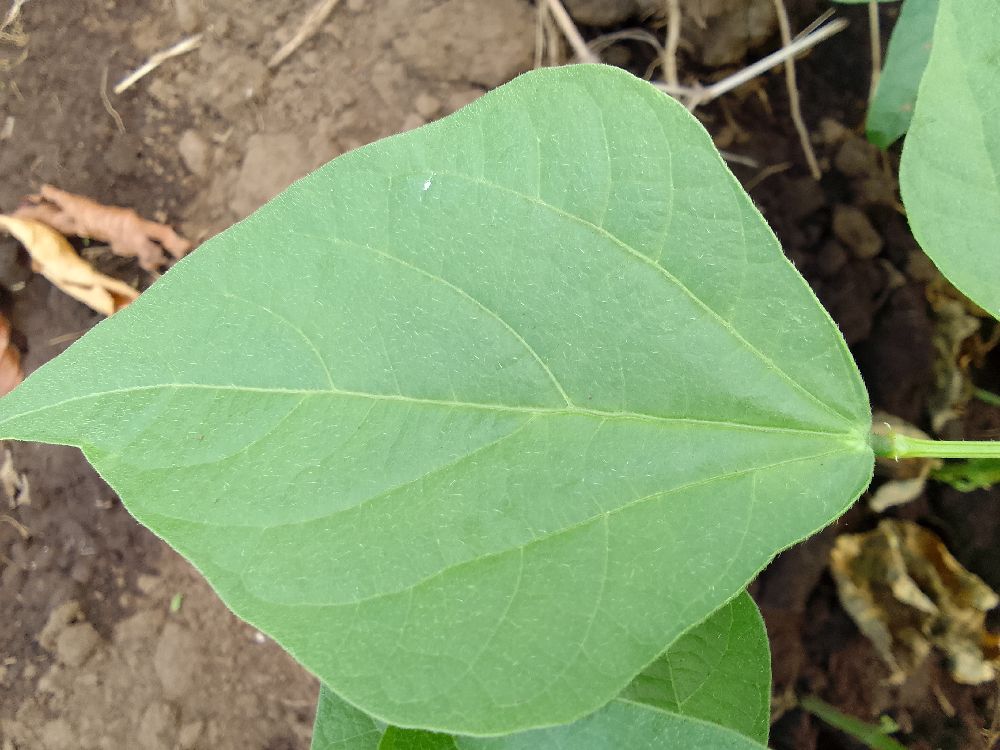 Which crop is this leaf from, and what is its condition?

common bean, healthy
